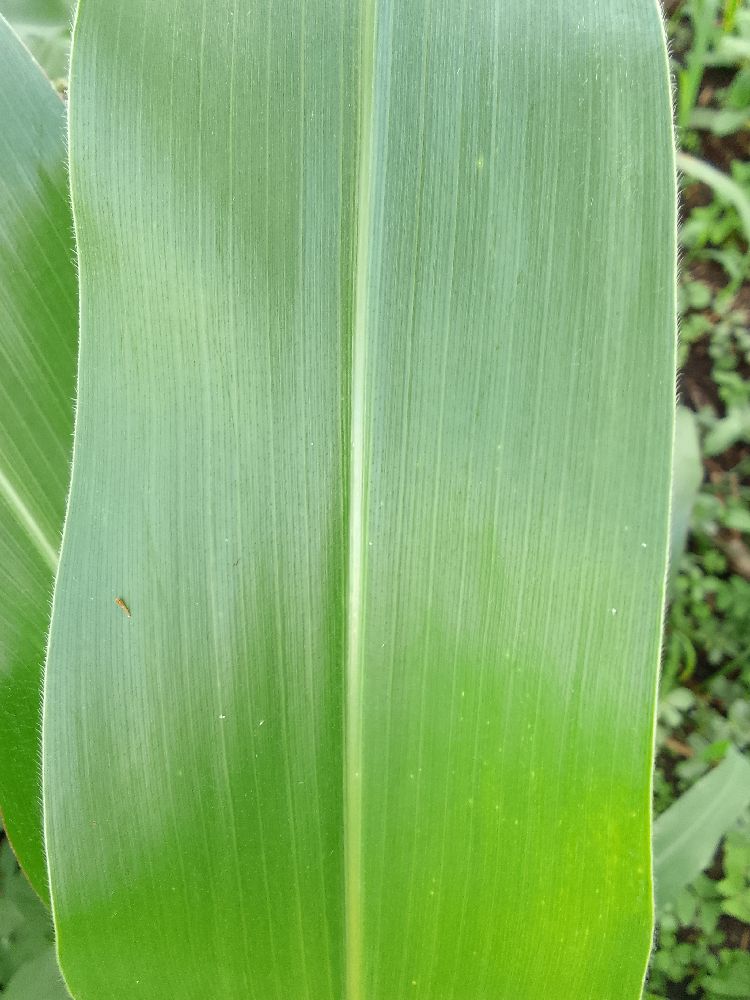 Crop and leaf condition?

maize, healthy
